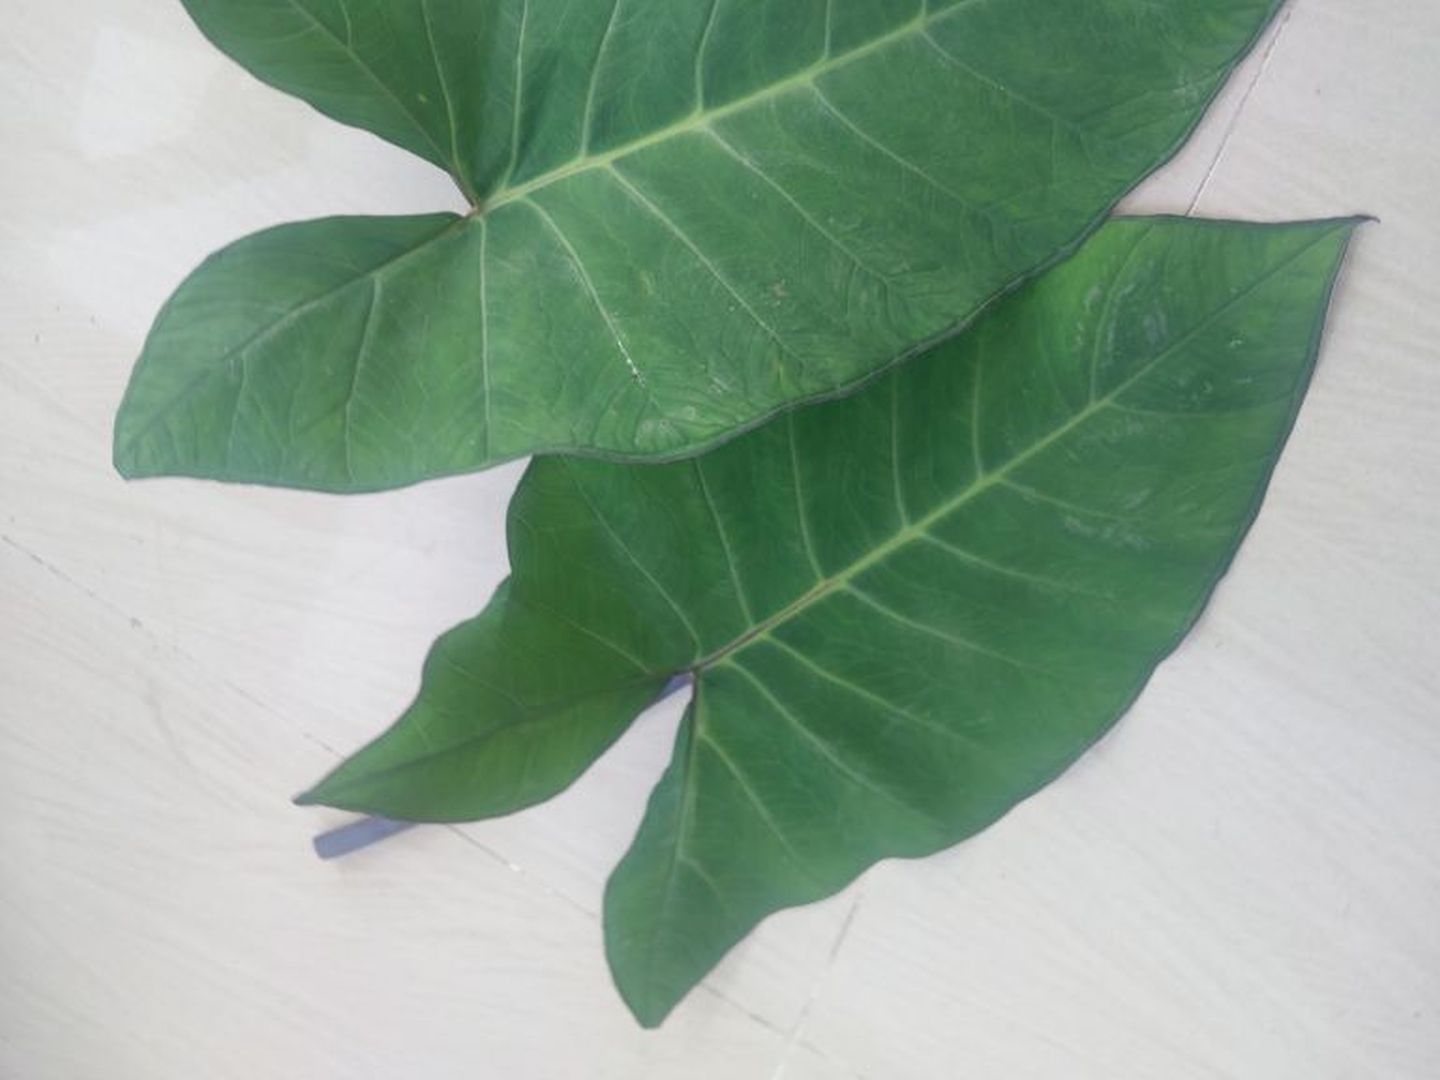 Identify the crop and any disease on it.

taro, healthy
